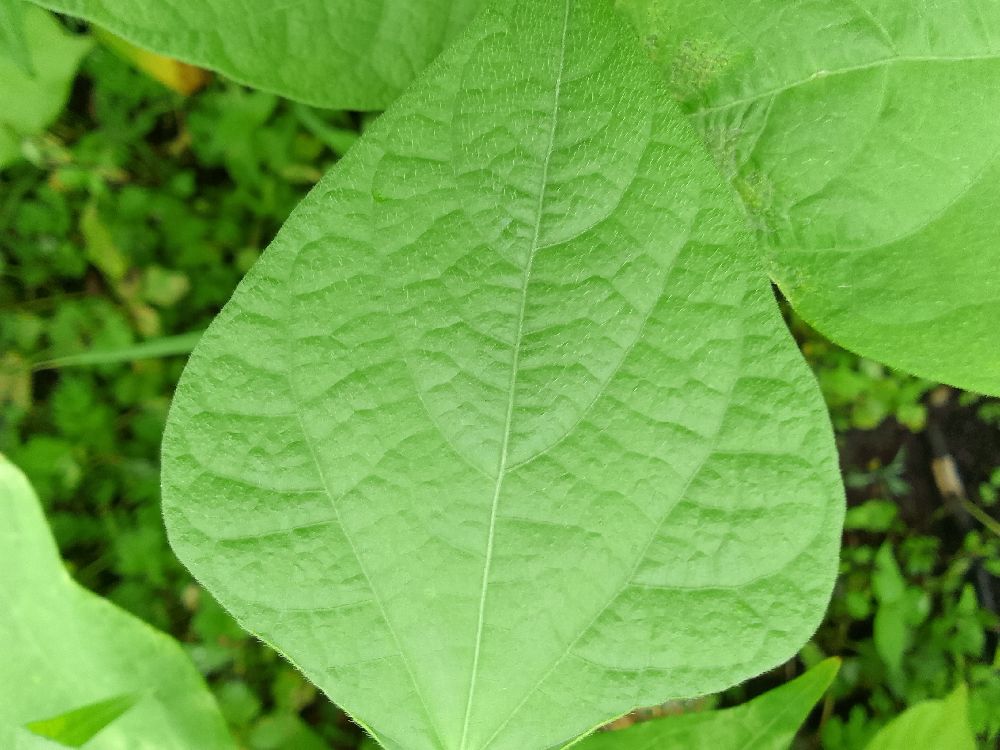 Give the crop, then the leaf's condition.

common bean, healthy
